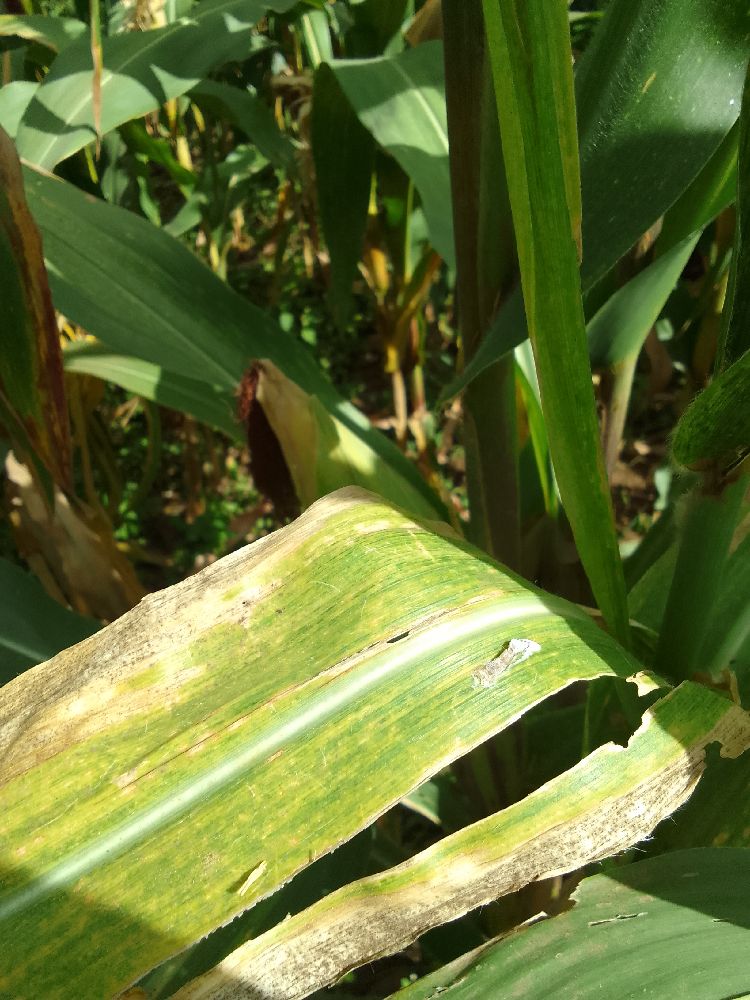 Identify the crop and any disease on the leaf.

maize, maize lethal necrosis
